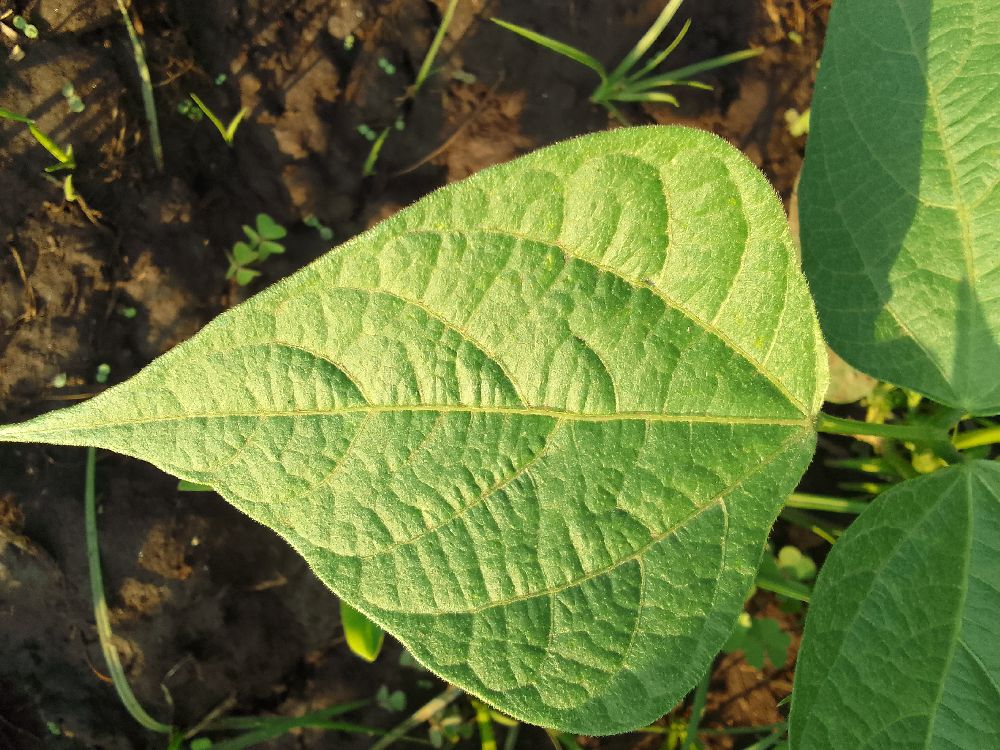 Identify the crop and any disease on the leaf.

common bean, healthy
